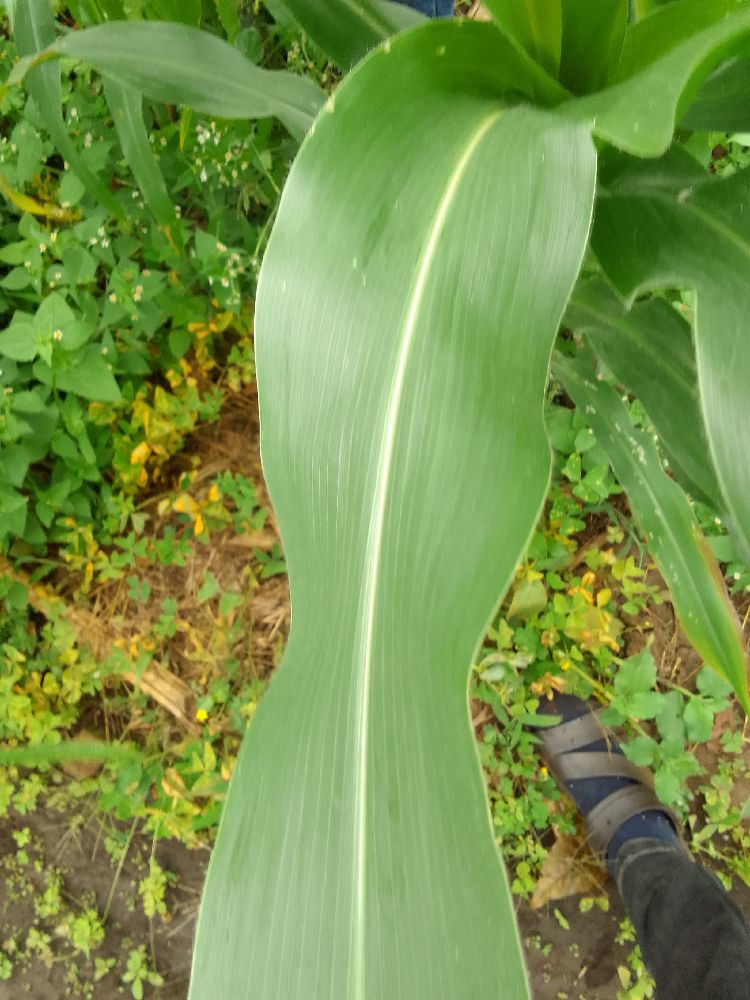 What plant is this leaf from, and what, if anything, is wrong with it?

maize, healthy
